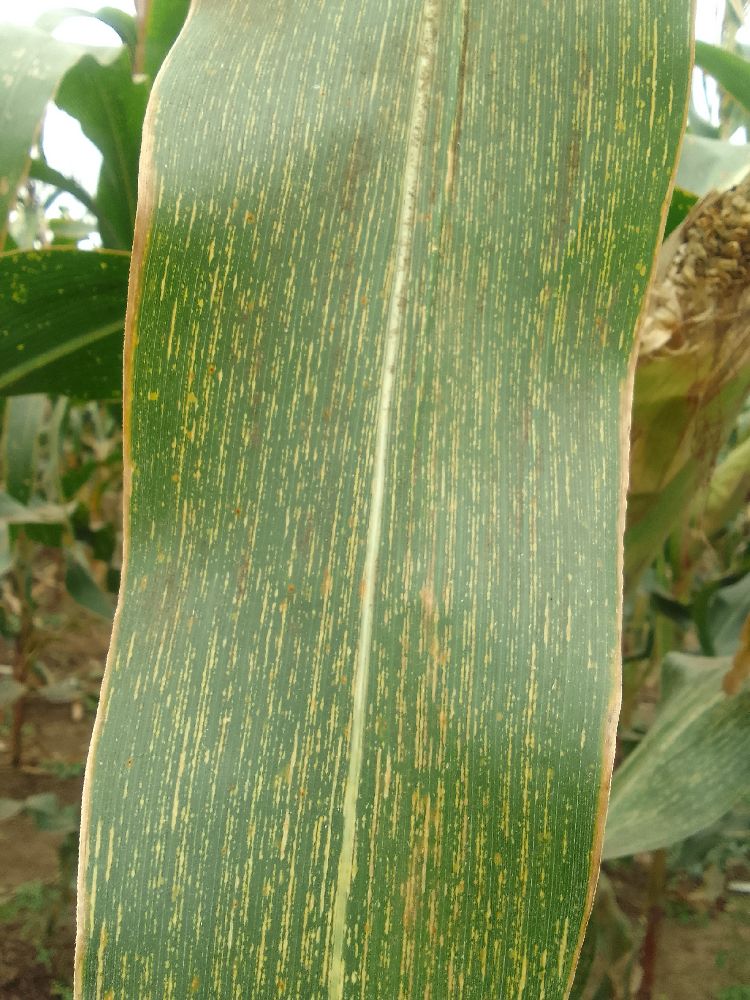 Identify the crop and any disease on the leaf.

maize, maize streak virus
